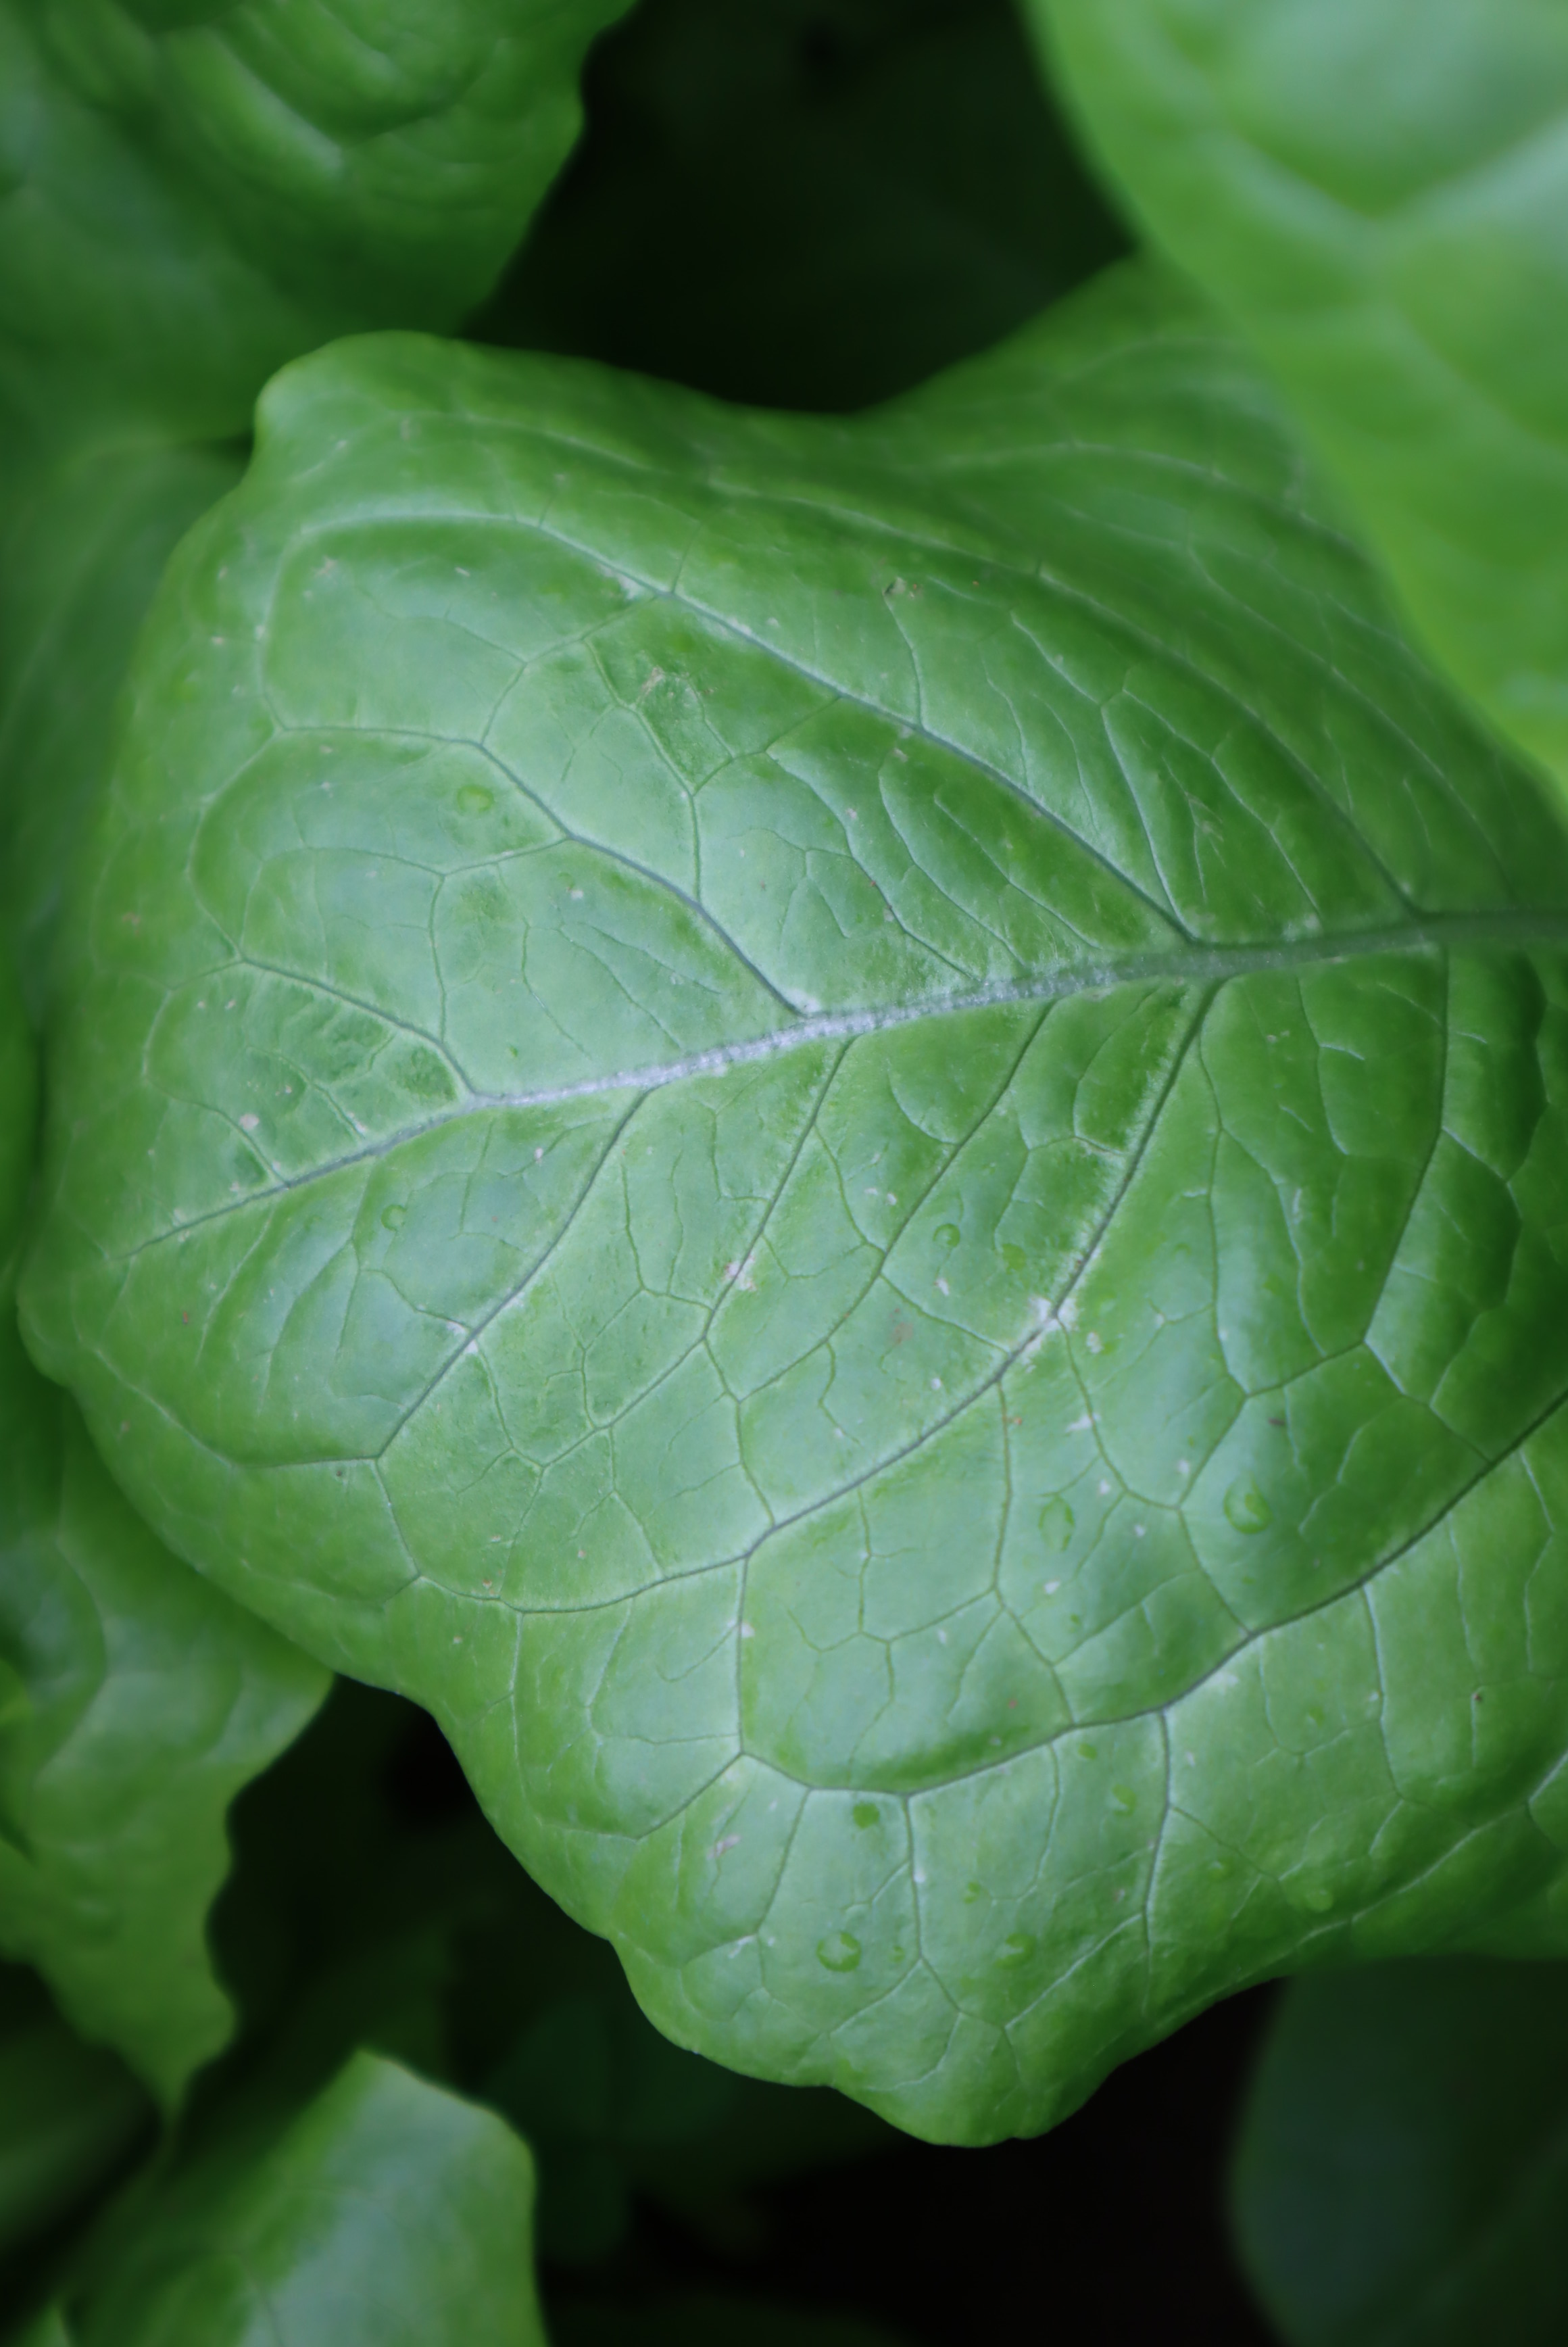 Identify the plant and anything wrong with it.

lettuce, healthy
